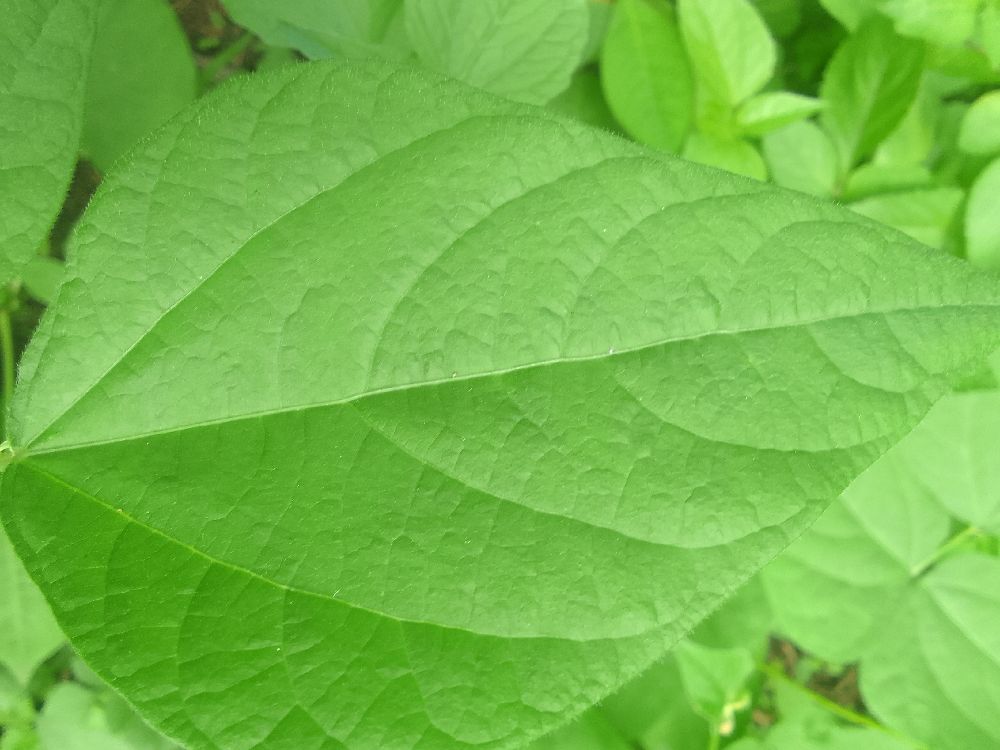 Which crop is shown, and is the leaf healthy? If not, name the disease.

common bean, healthy
